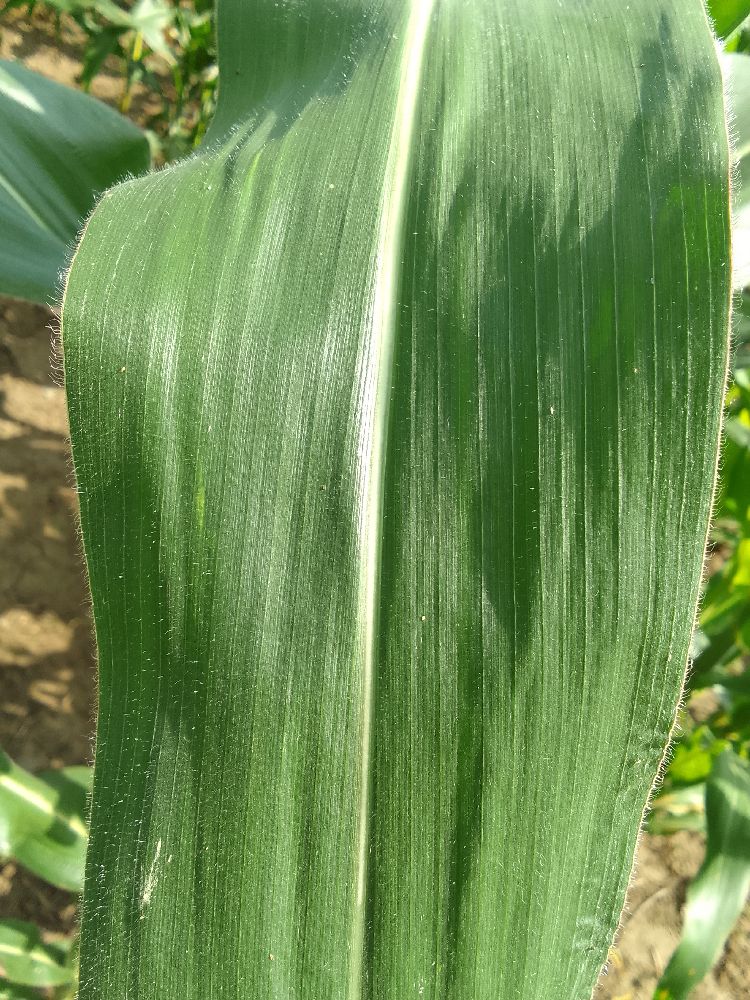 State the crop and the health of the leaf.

maize, healthy
